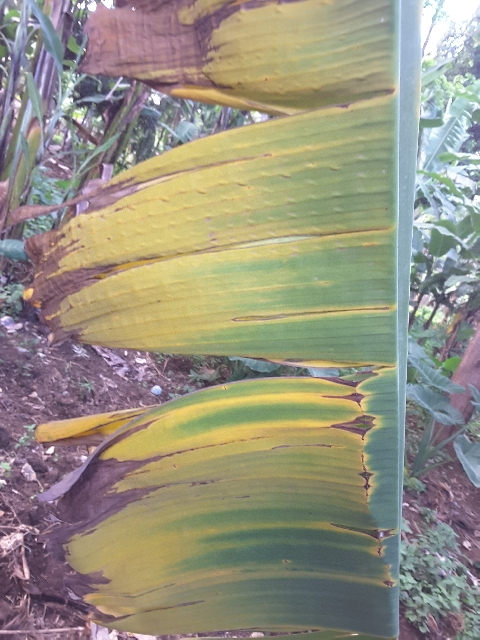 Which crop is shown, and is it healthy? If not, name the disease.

banana, fusarium wilt race 1
